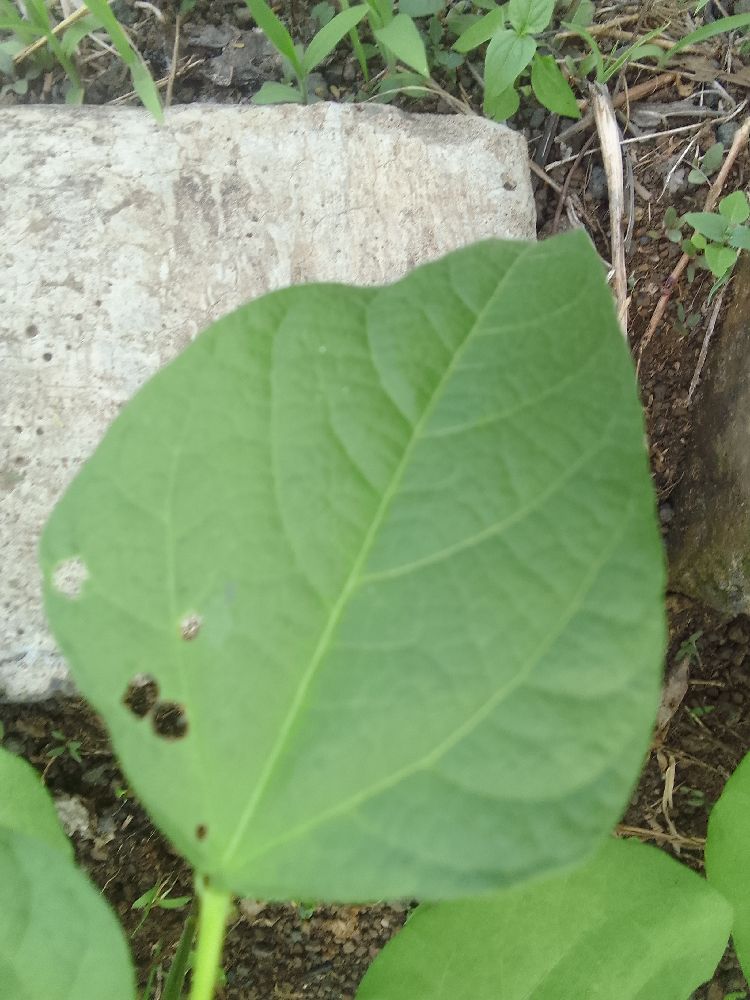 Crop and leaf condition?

common bean, healthy
